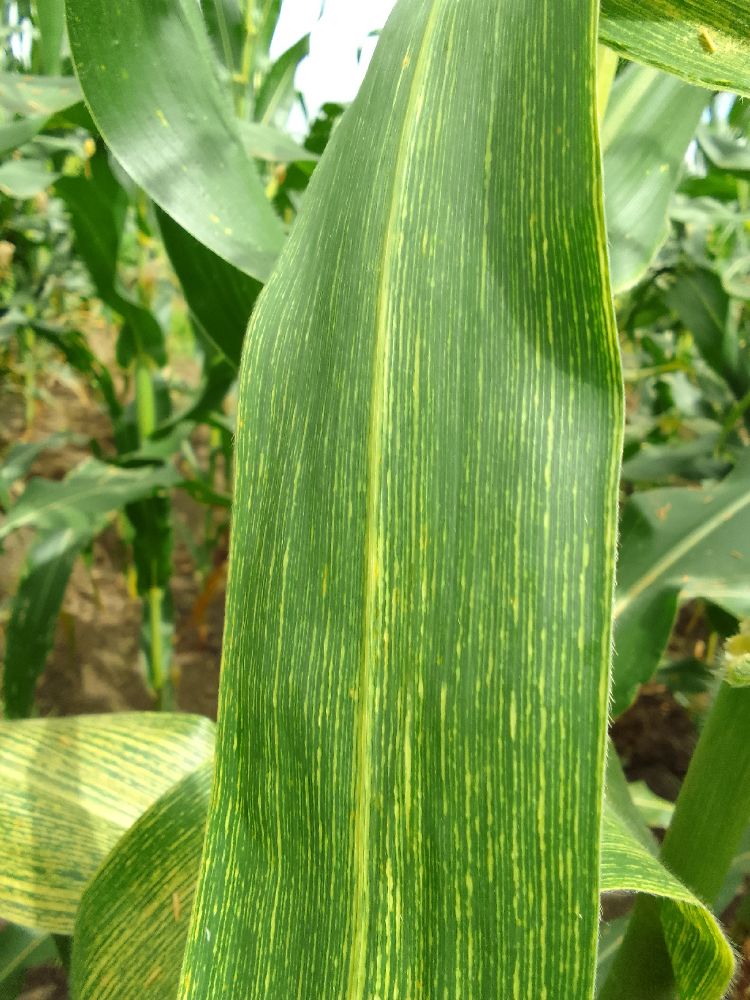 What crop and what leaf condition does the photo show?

maize, maize streak virus
